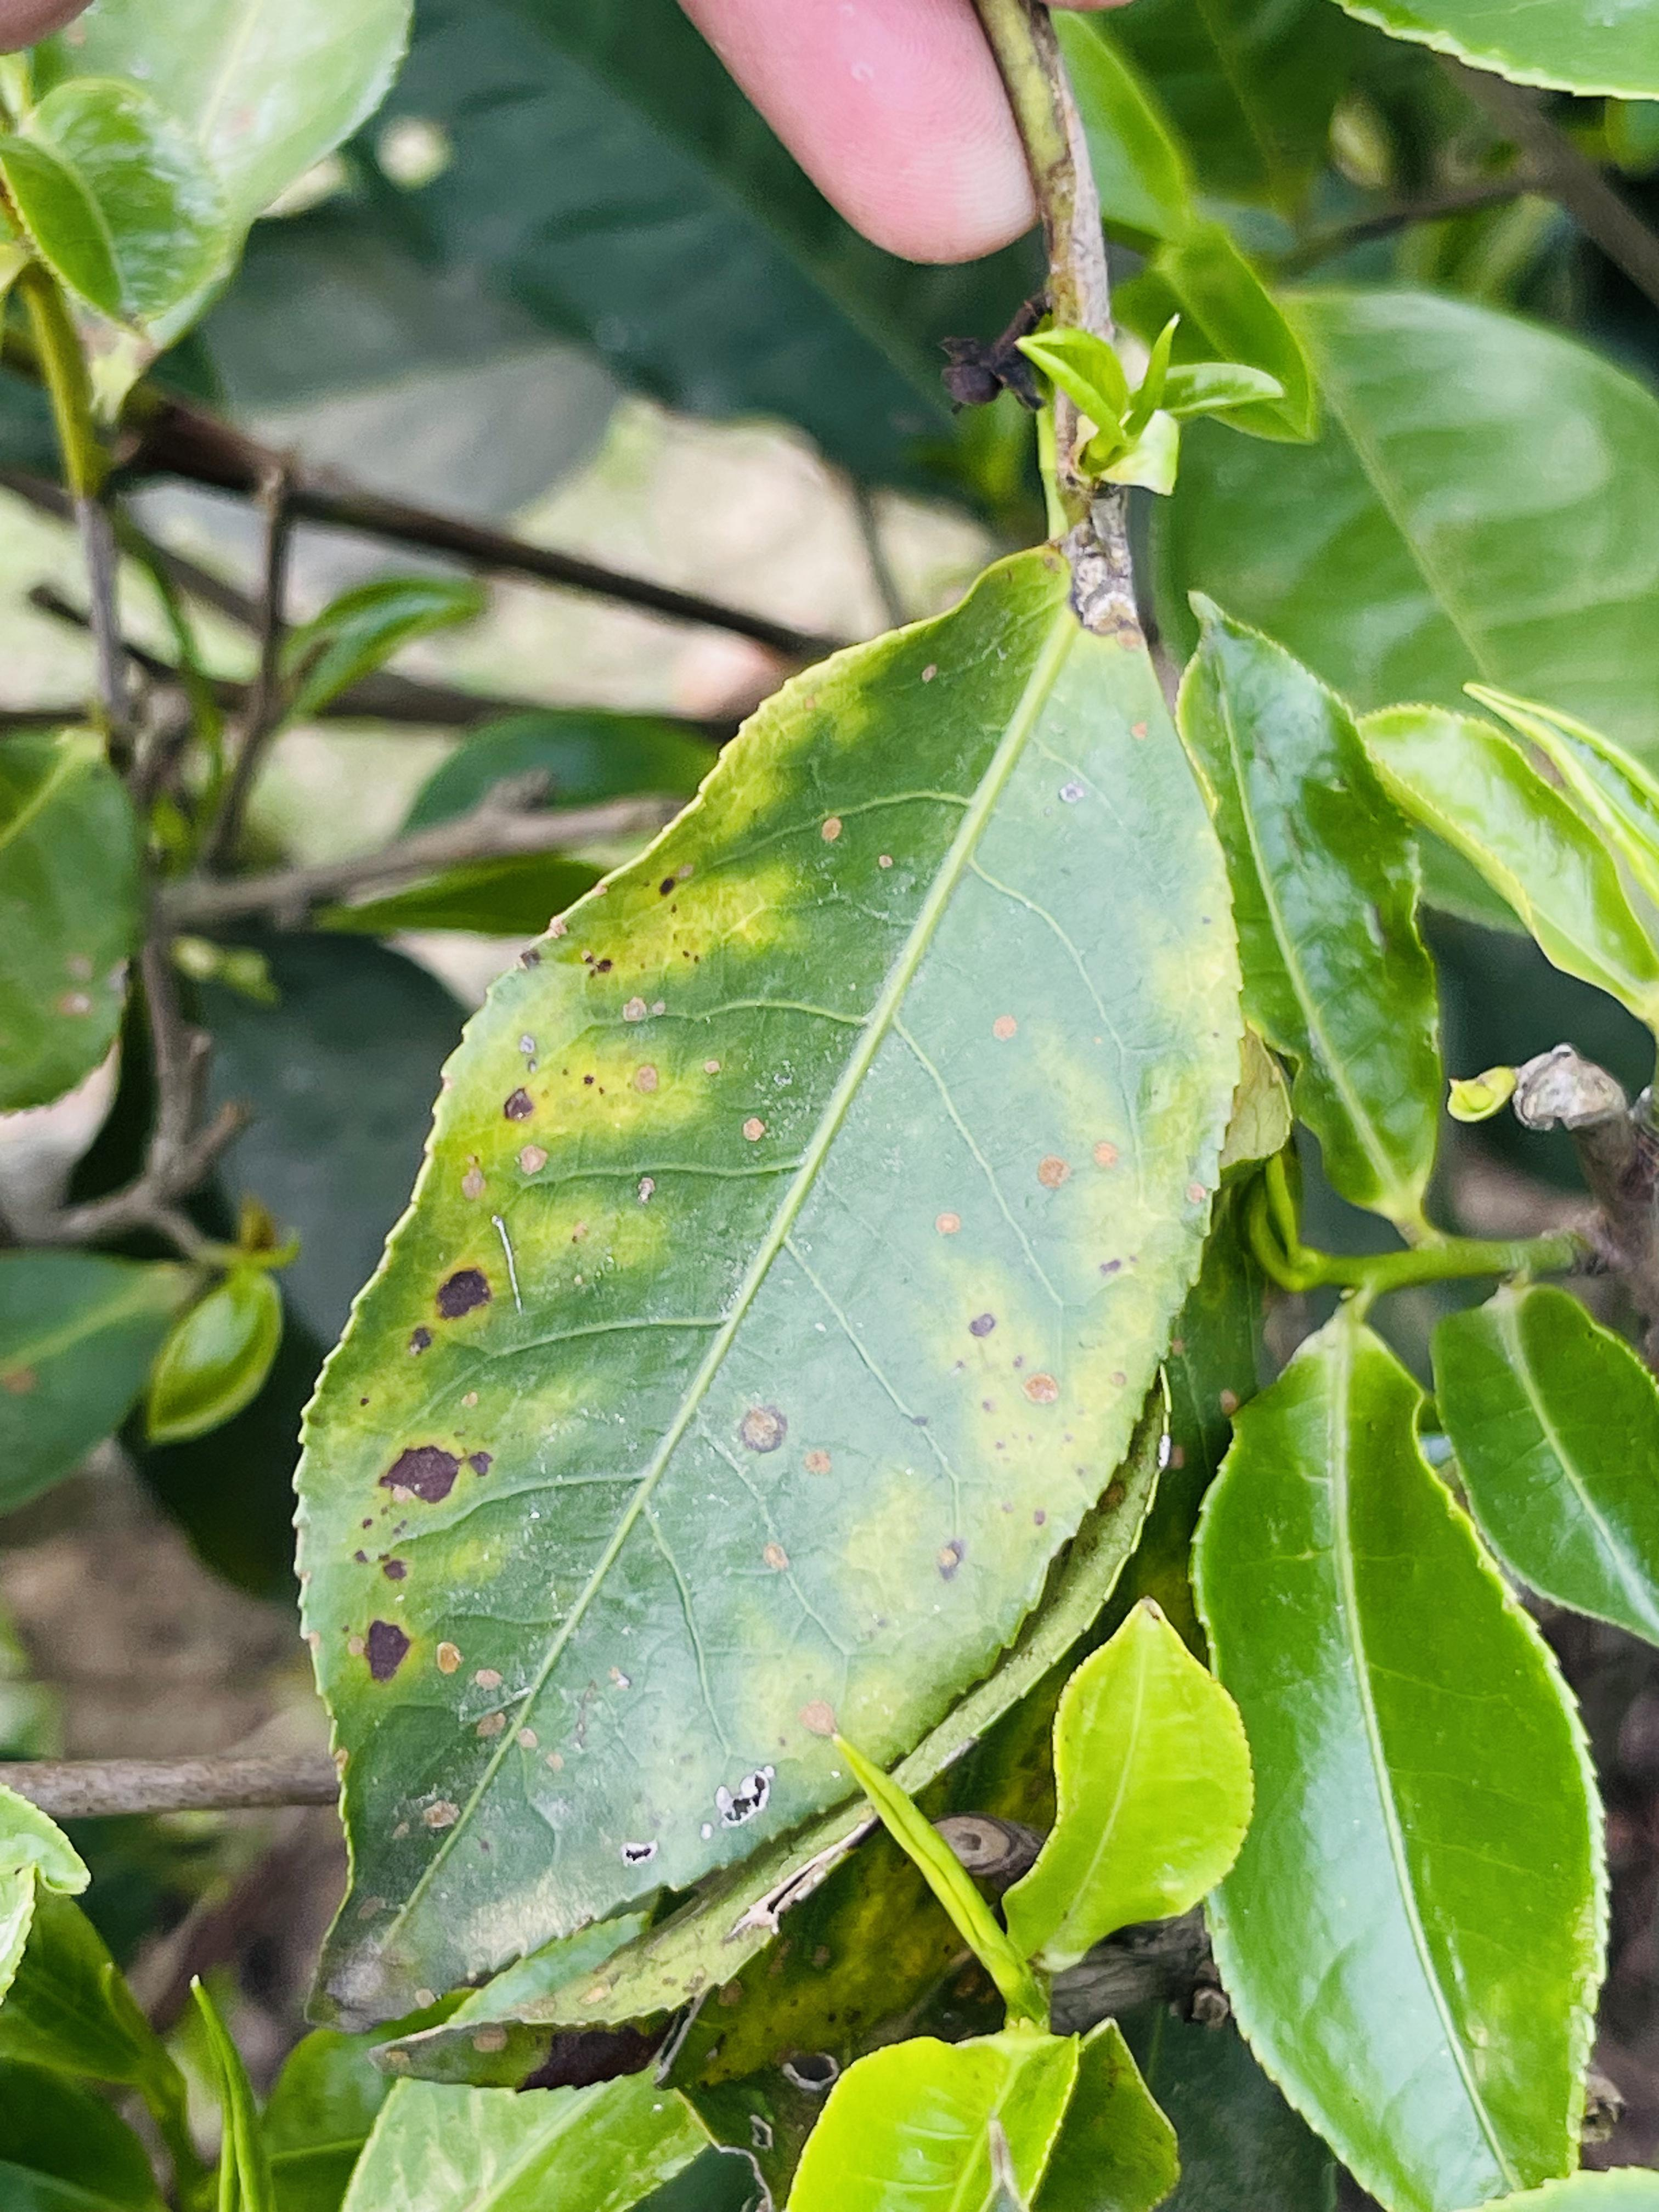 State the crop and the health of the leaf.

tea, red rust
